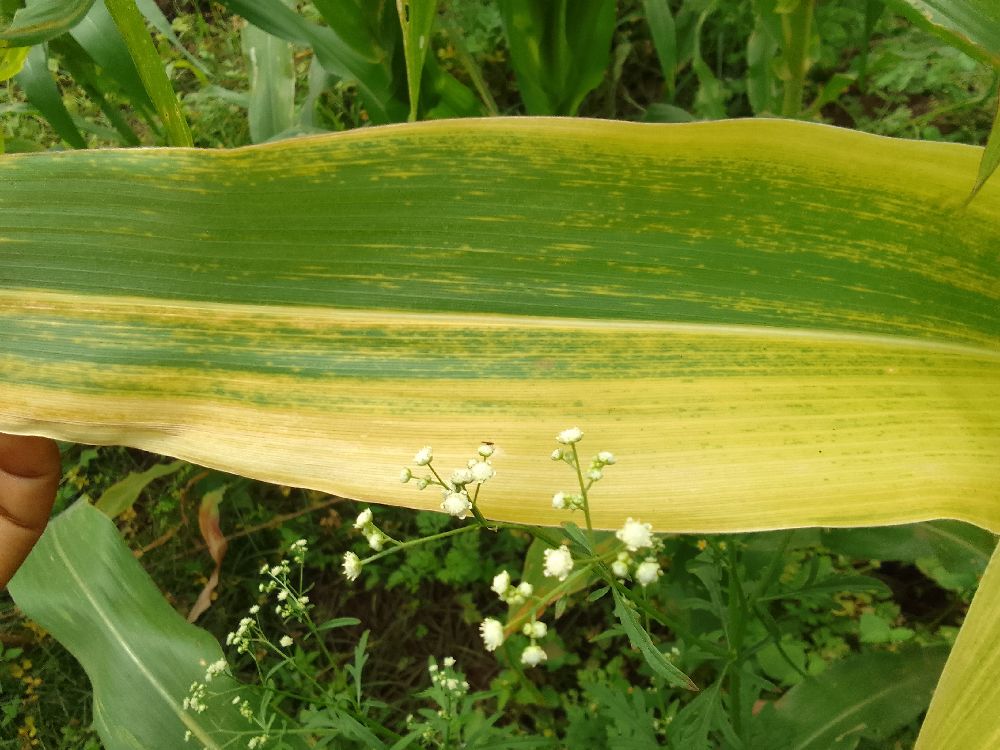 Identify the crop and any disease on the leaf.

maize, maize lethal necrosis
